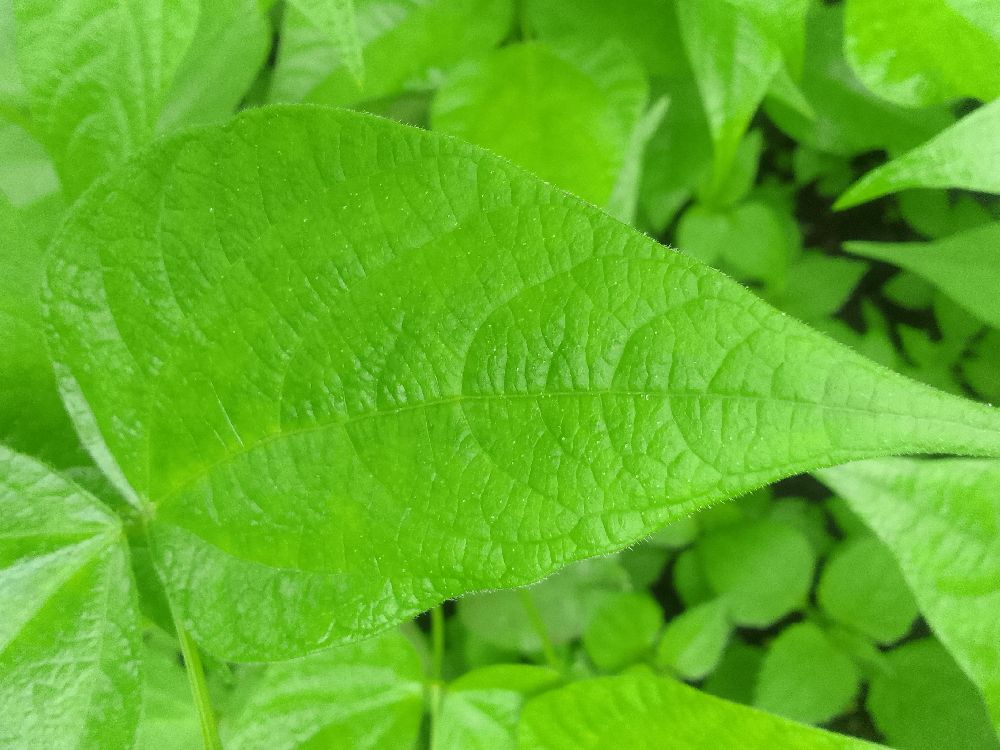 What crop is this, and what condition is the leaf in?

common bean, healthy
